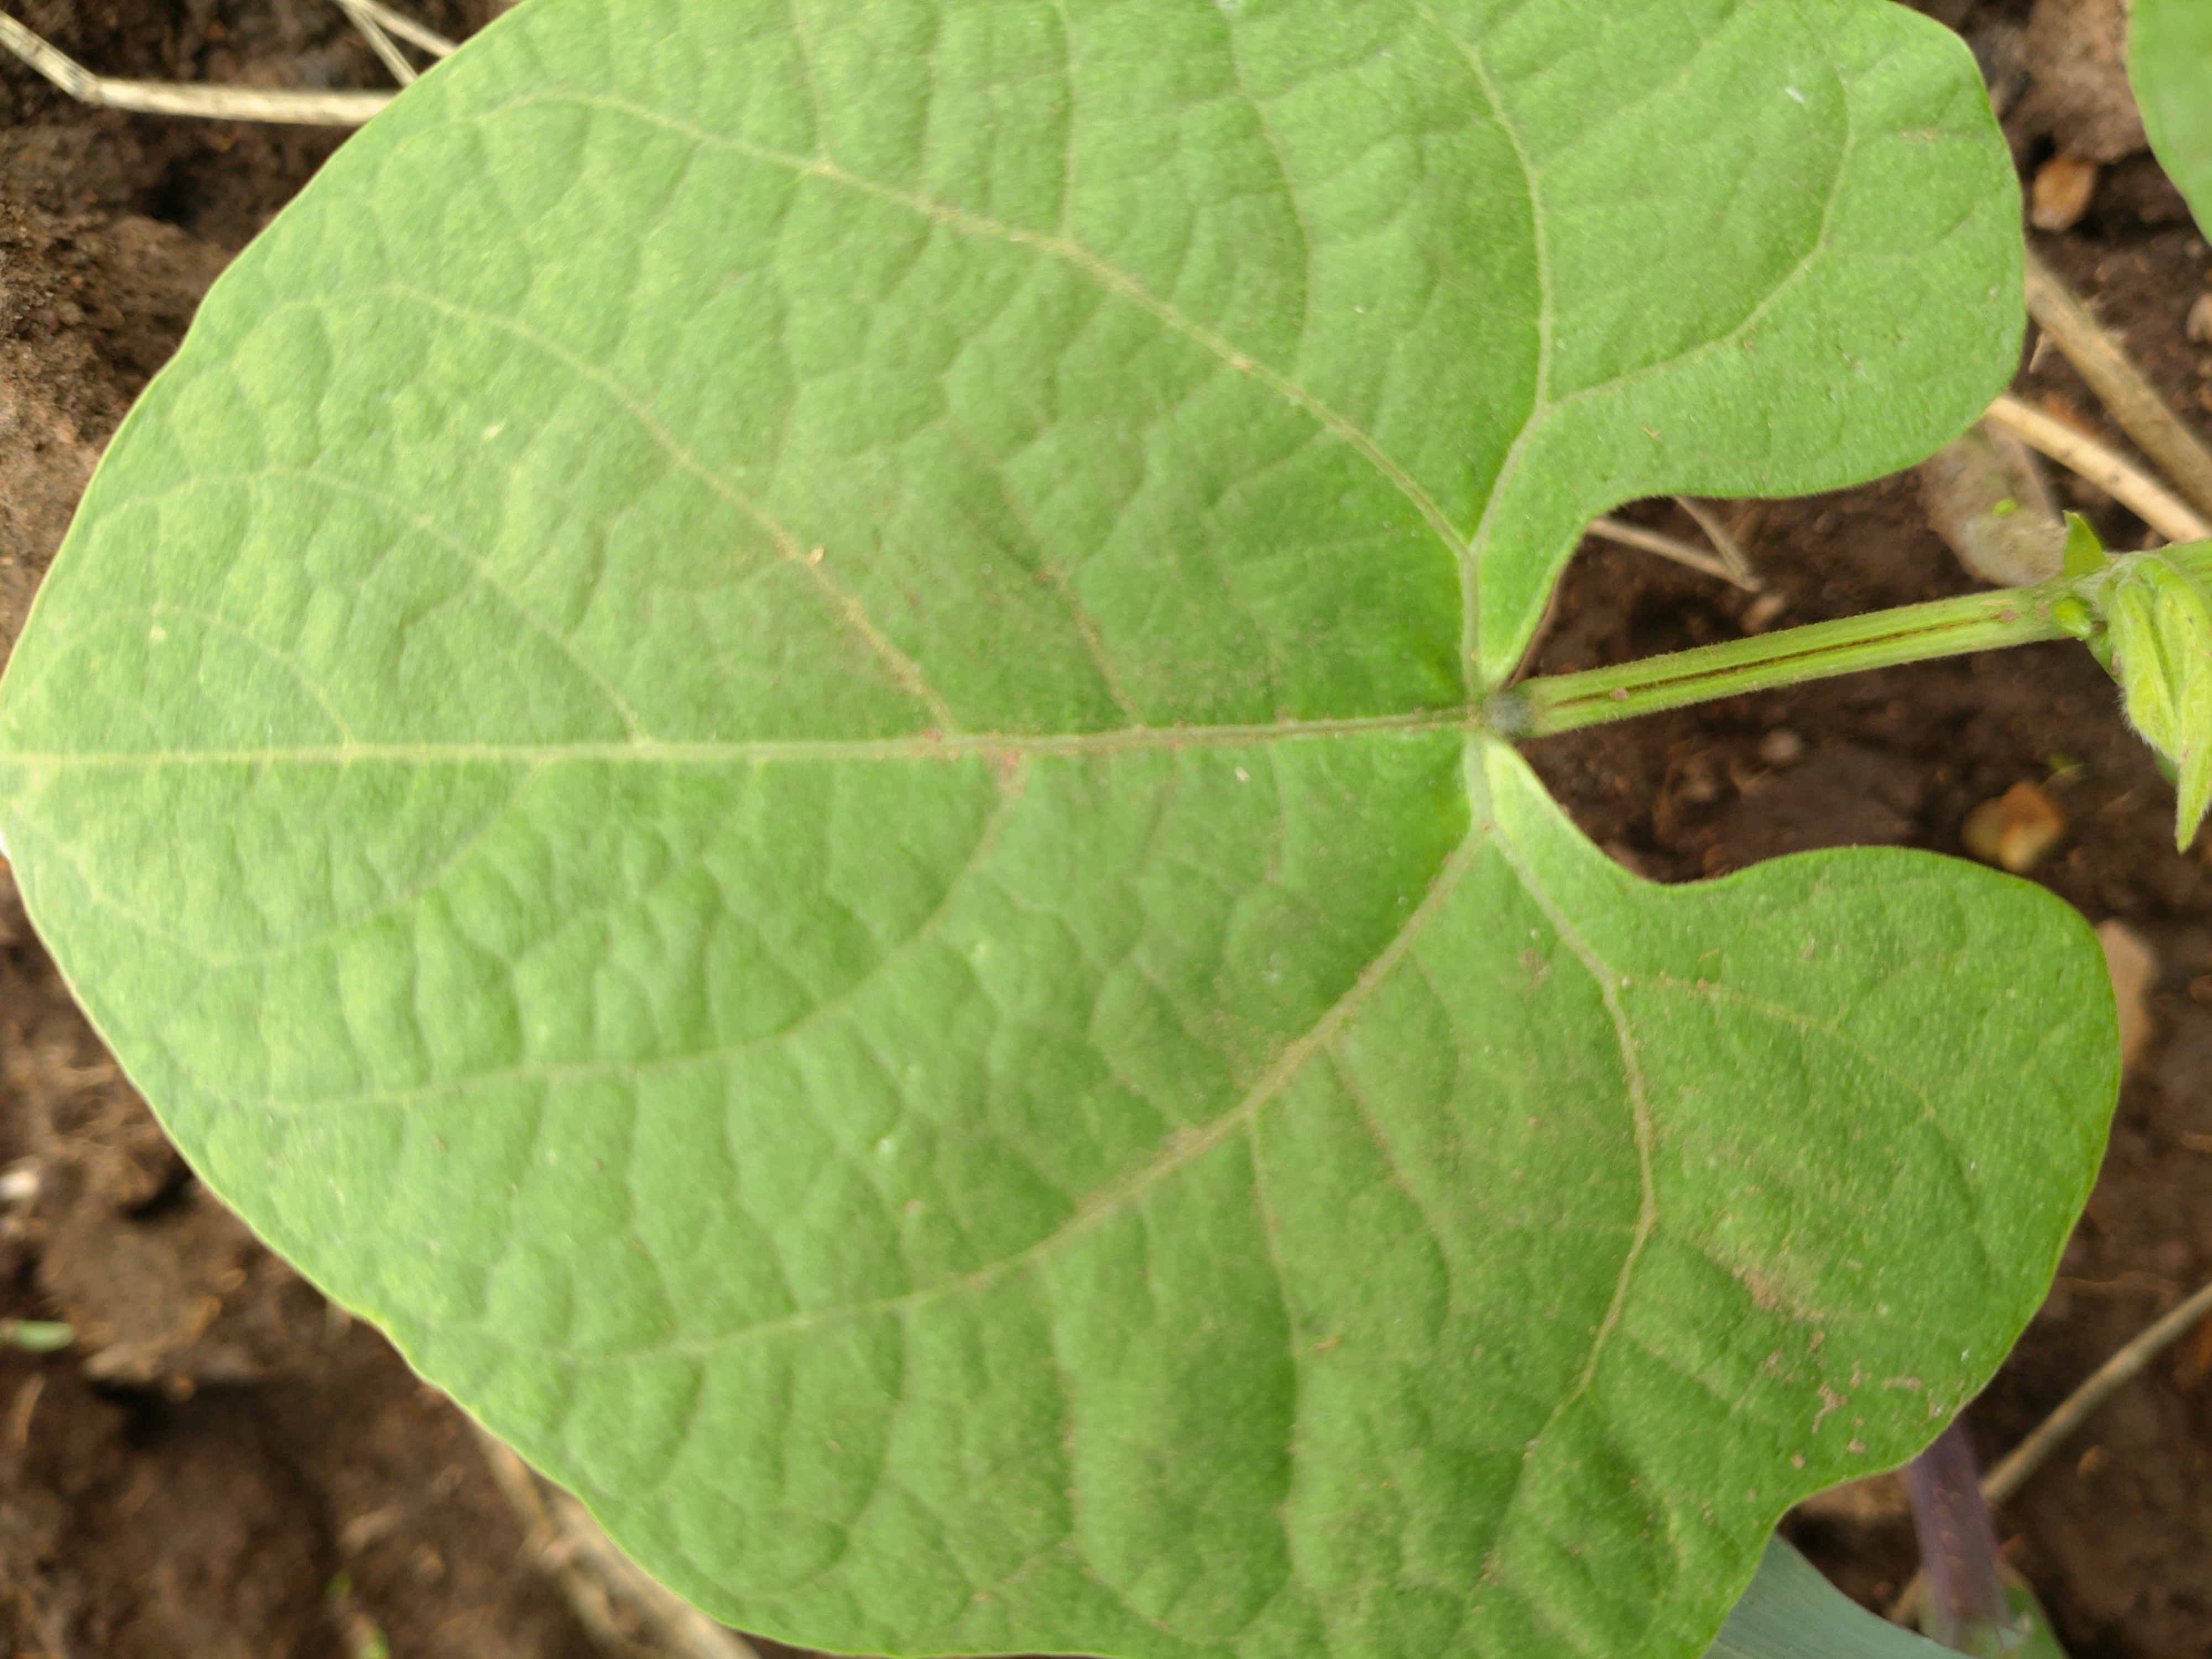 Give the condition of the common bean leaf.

healthy
